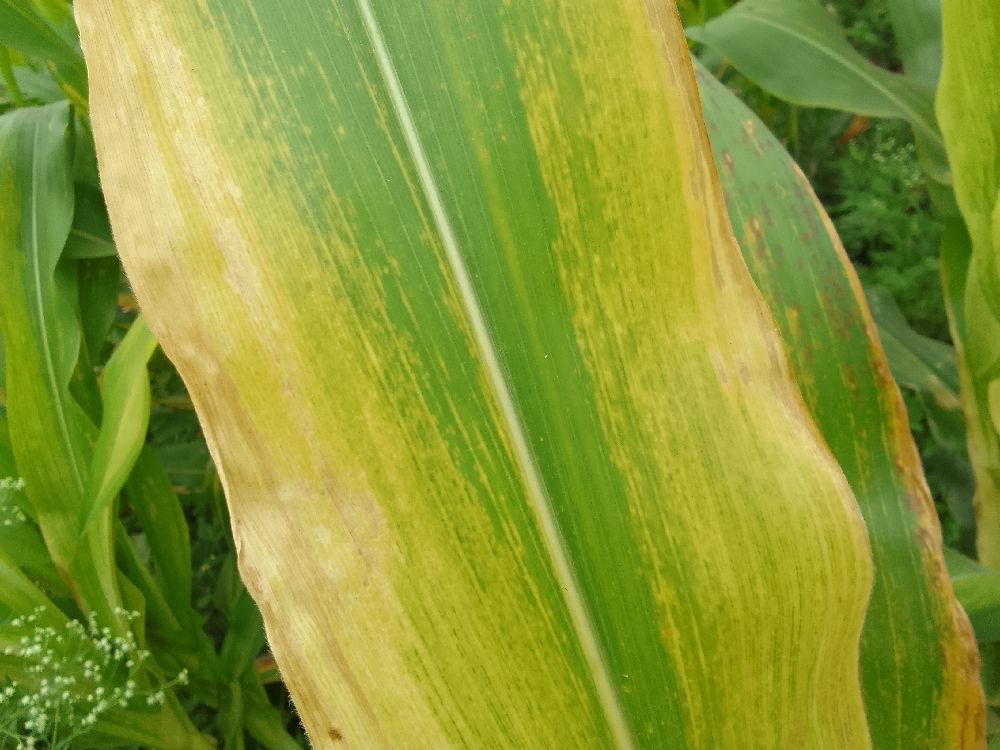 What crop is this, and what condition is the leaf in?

maize, maize lethal necrosis
